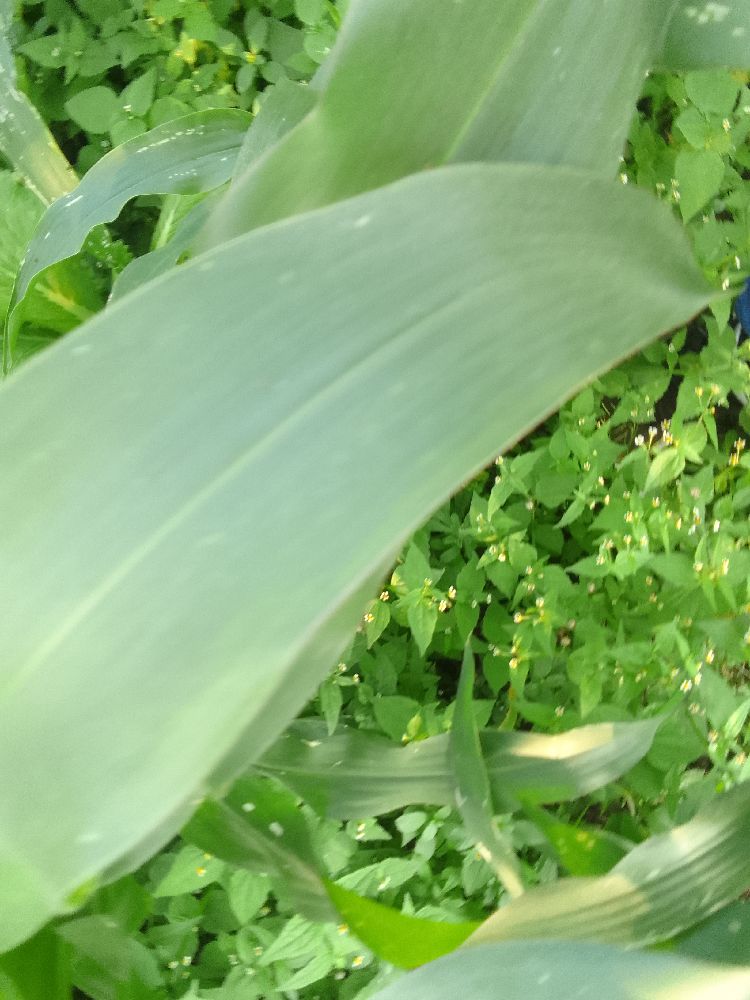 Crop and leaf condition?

maize, healthy
